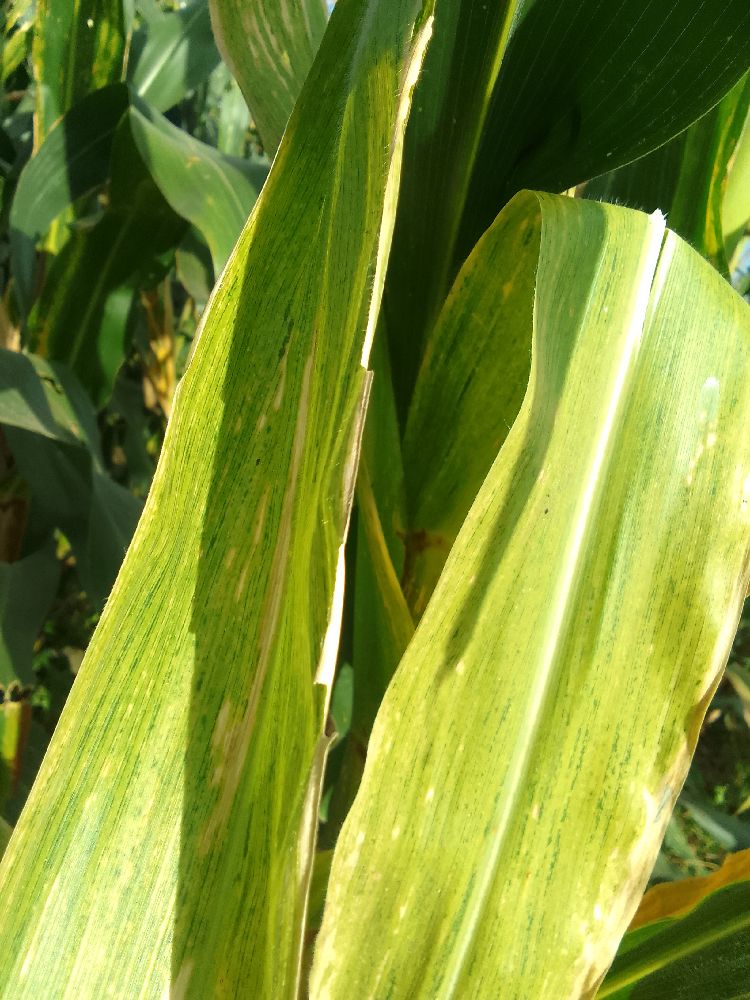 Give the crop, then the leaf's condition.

maize, maize lethal necrosis
